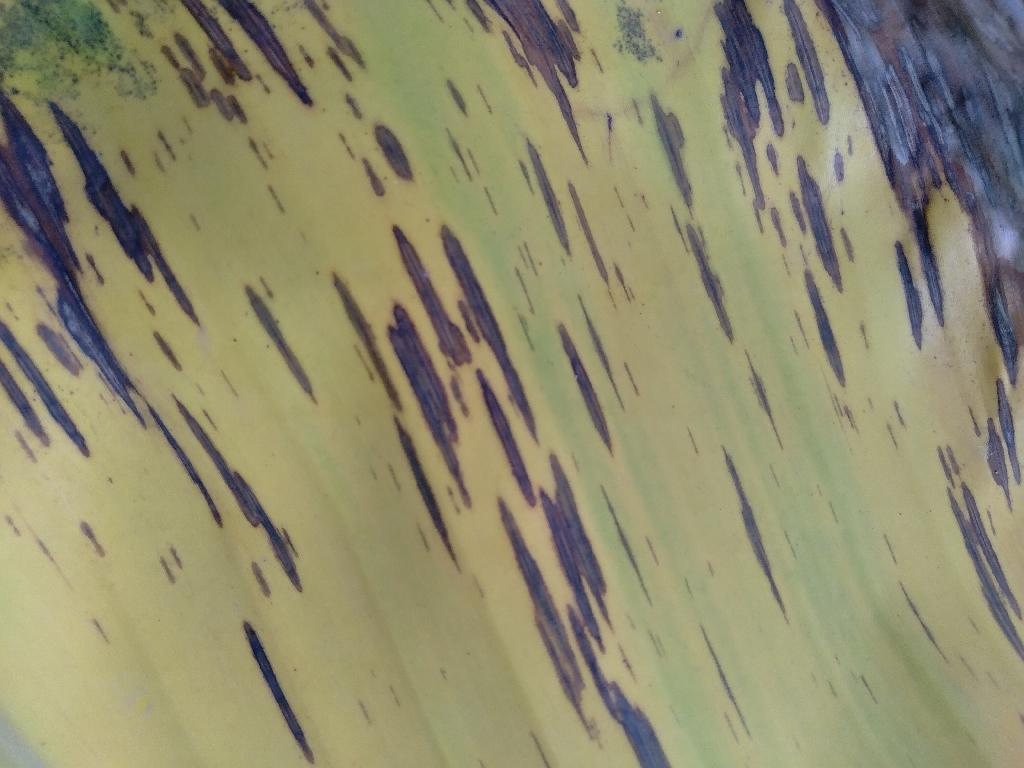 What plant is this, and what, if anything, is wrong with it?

banana, black sigatoka
